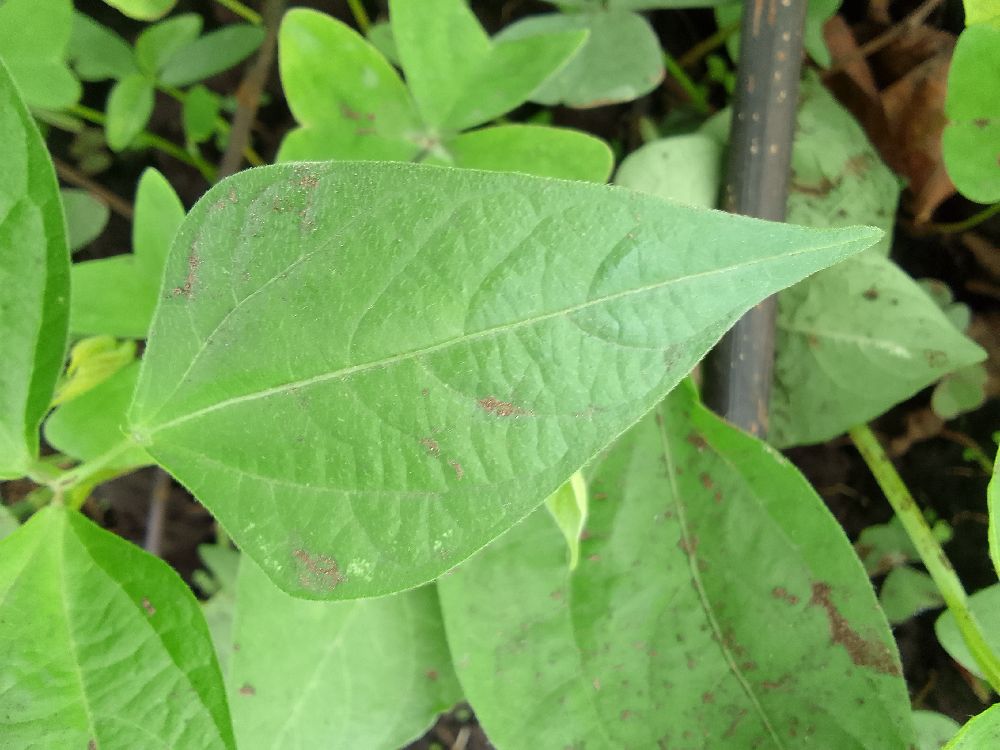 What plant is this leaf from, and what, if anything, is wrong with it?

common bean, healthy
